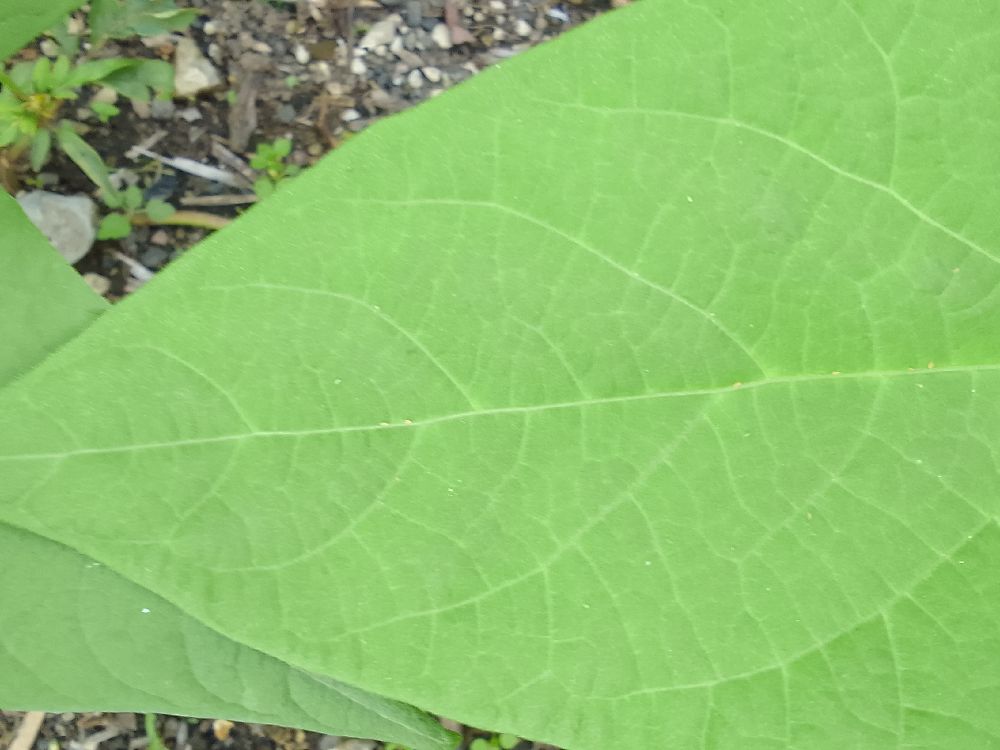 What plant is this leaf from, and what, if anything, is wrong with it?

common bean, healthy
